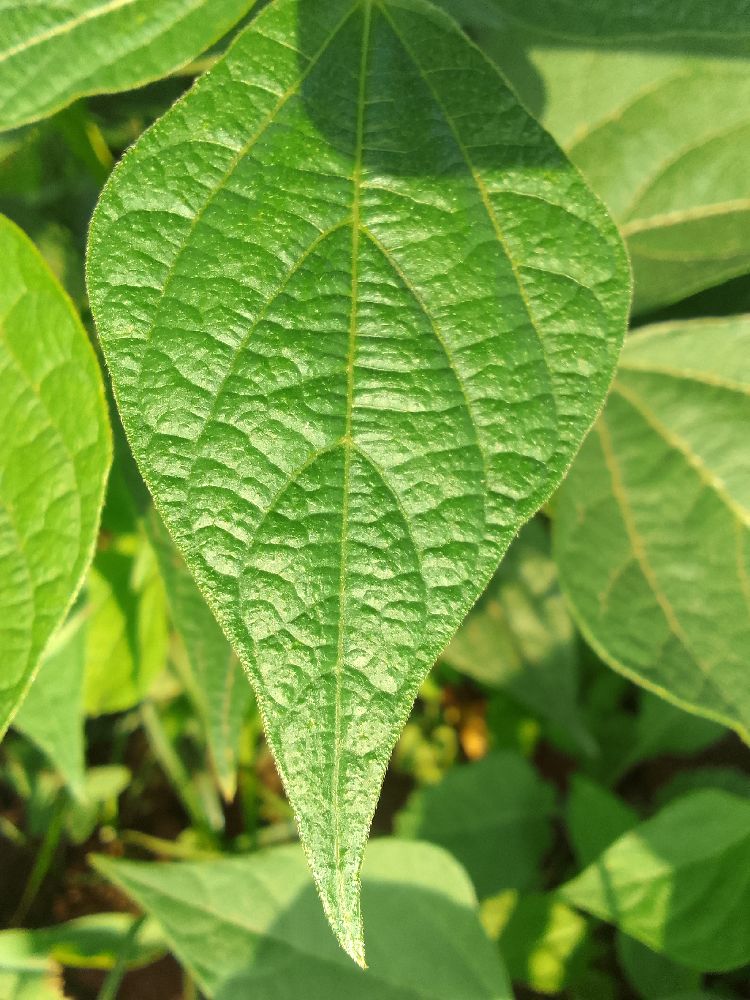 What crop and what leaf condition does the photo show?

common bean, healthy
